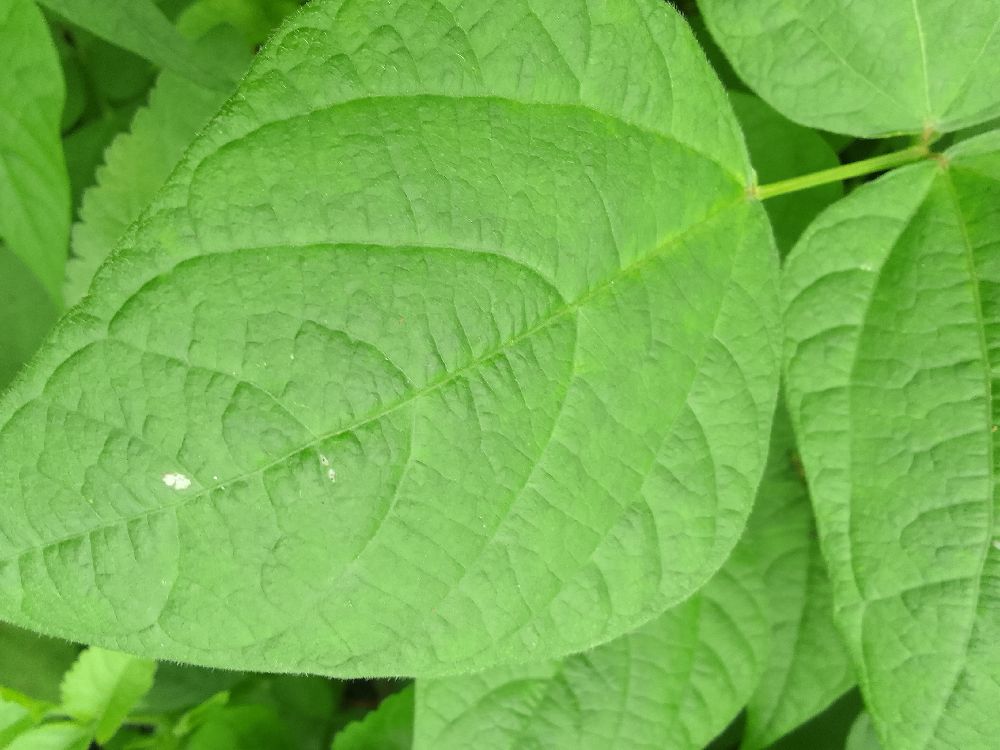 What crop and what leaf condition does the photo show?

common bean, healthy
